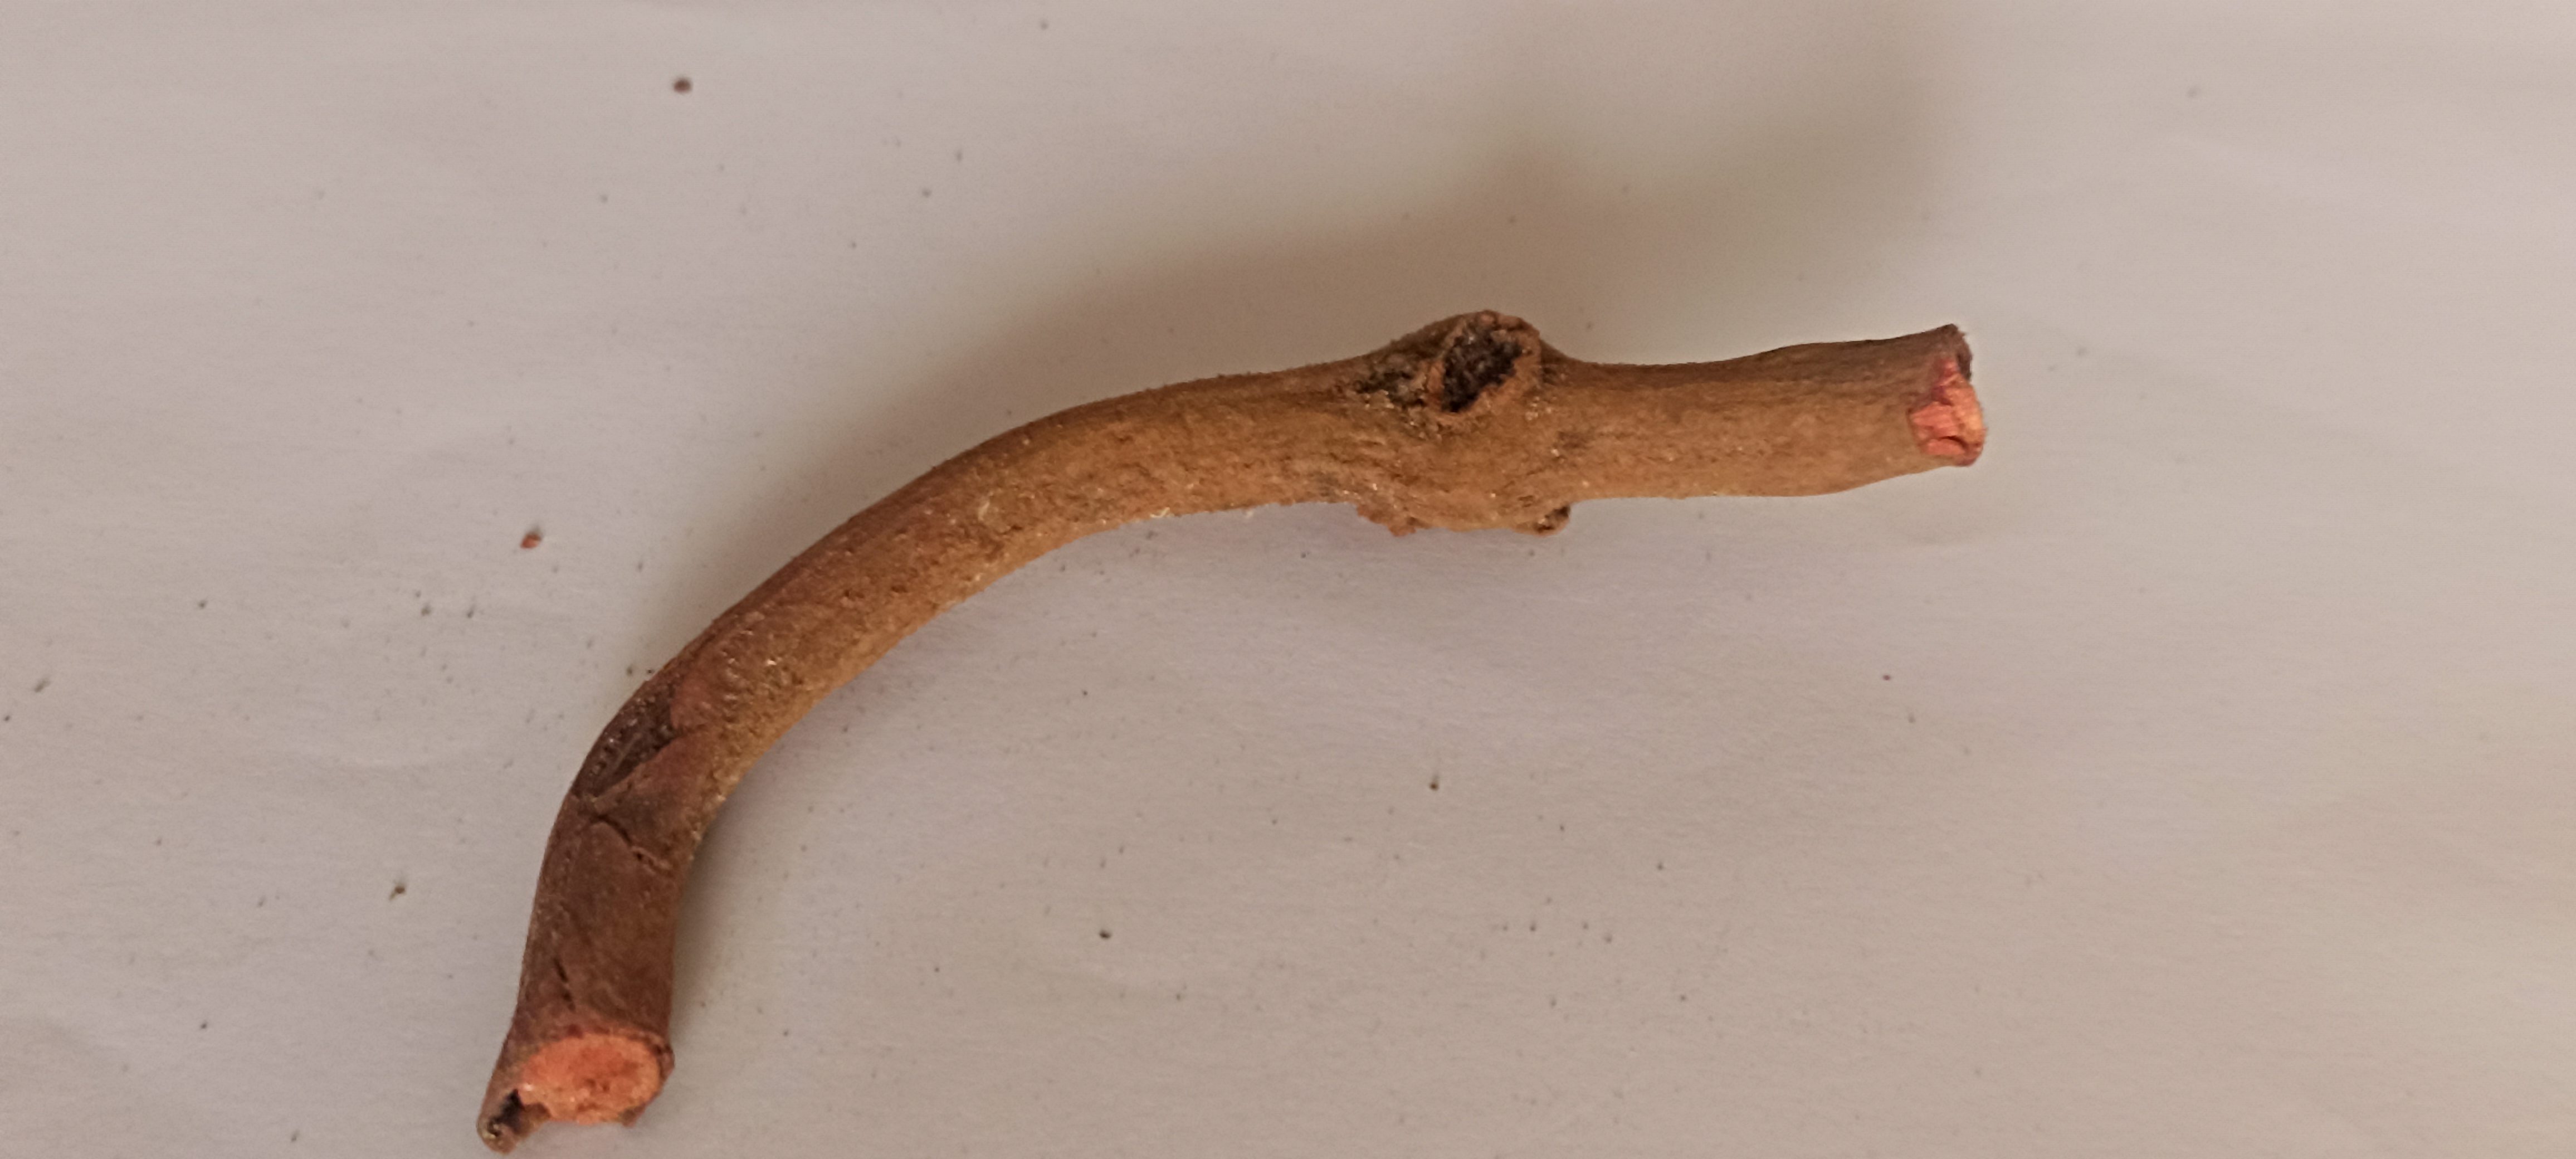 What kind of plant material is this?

manjistha
